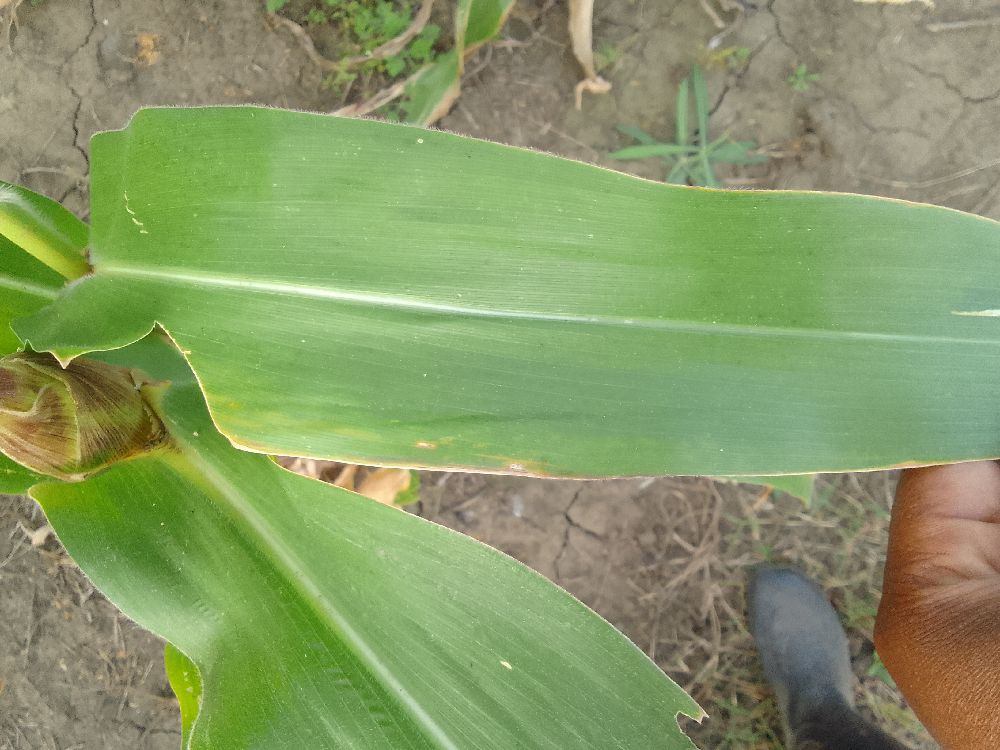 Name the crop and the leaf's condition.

maize, healthy
